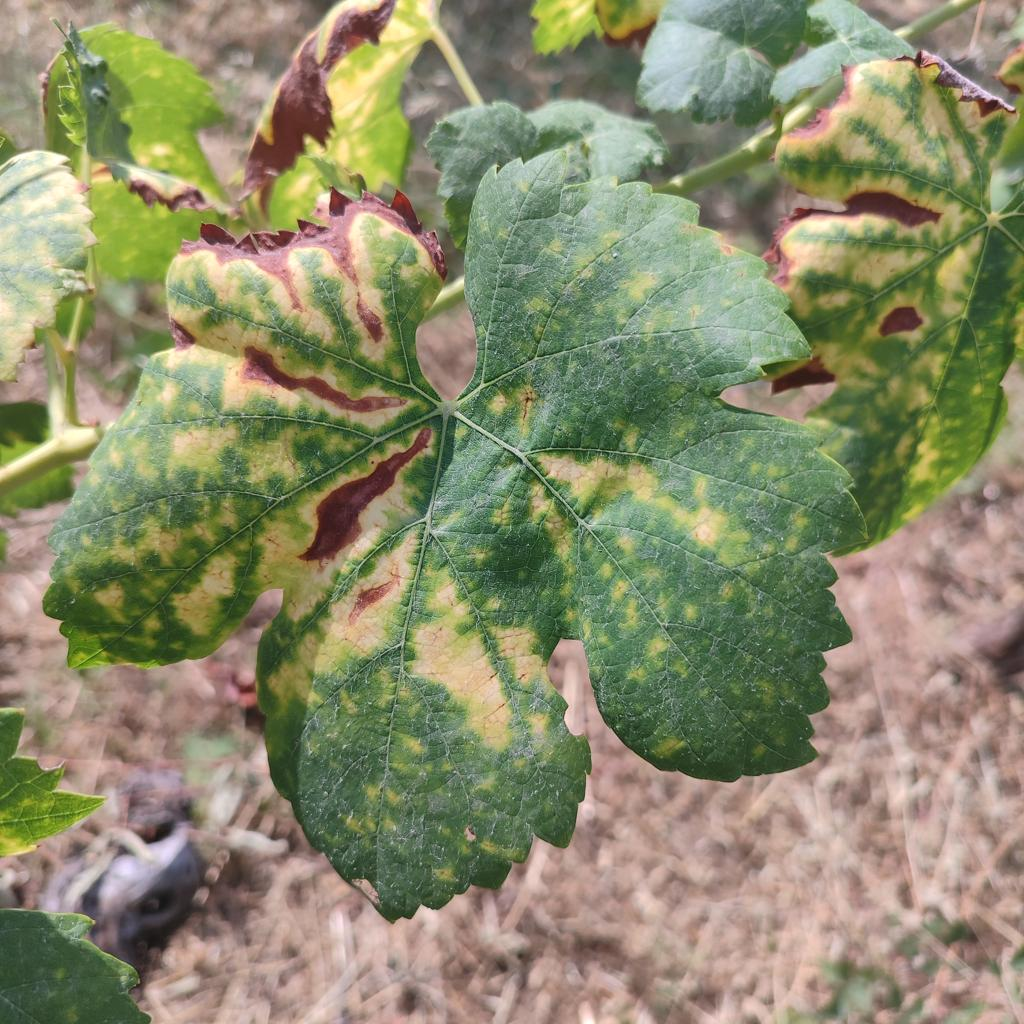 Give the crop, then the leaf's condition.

grapevine, esca complex
